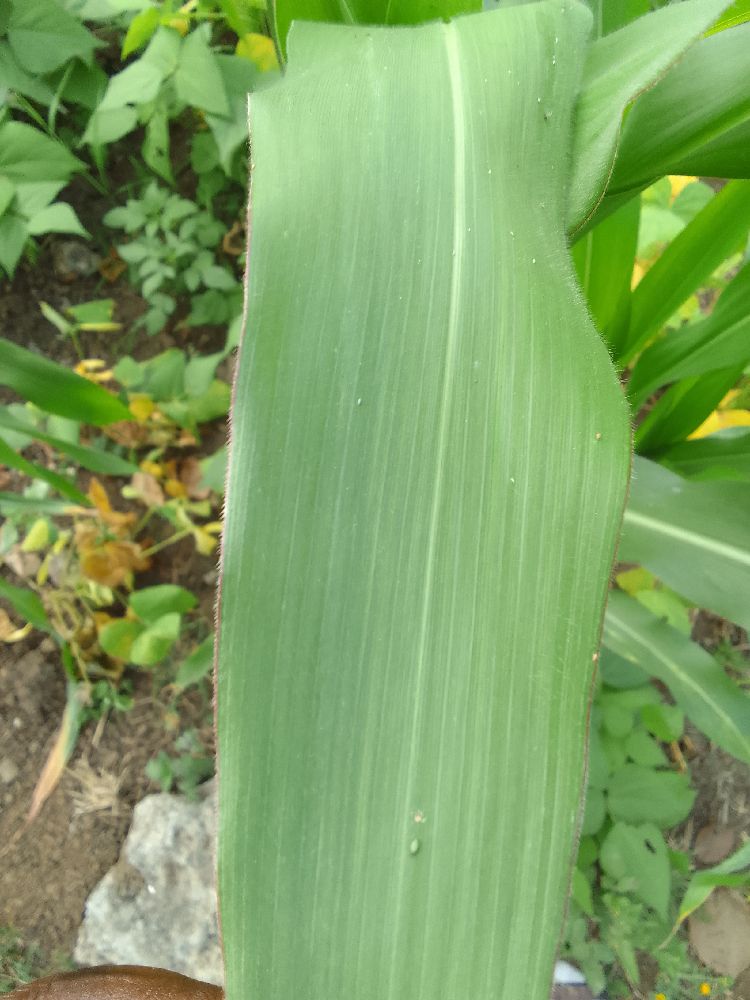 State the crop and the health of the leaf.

maize, healthy
